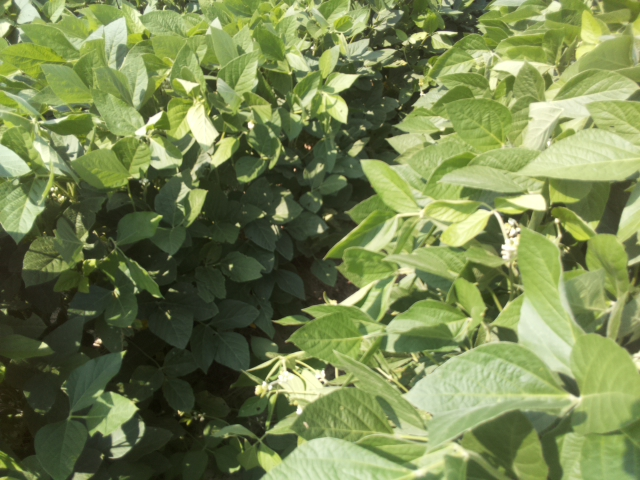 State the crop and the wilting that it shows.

soybean, leaves with no wilting
